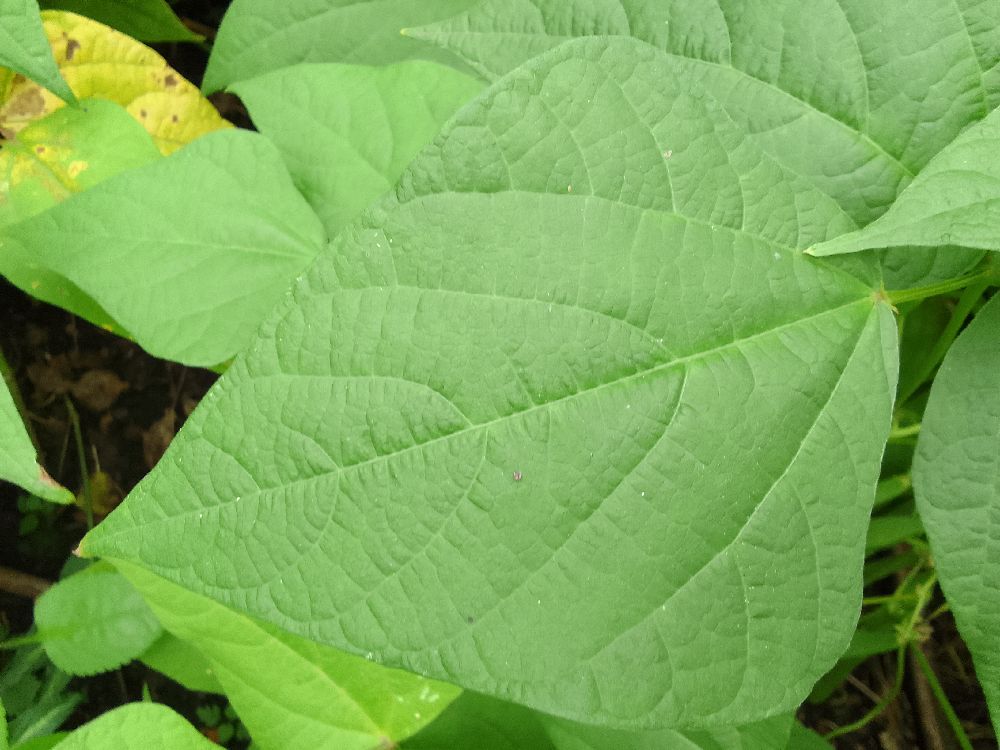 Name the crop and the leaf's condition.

common bean, healthy
